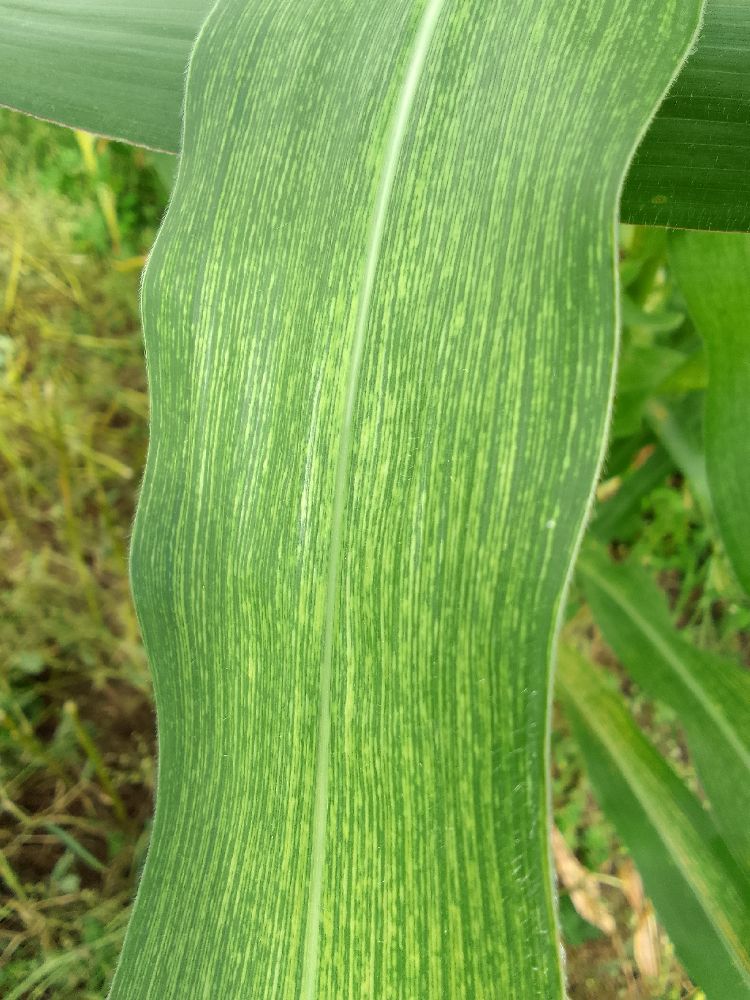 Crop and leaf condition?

maize, maize streak virus
